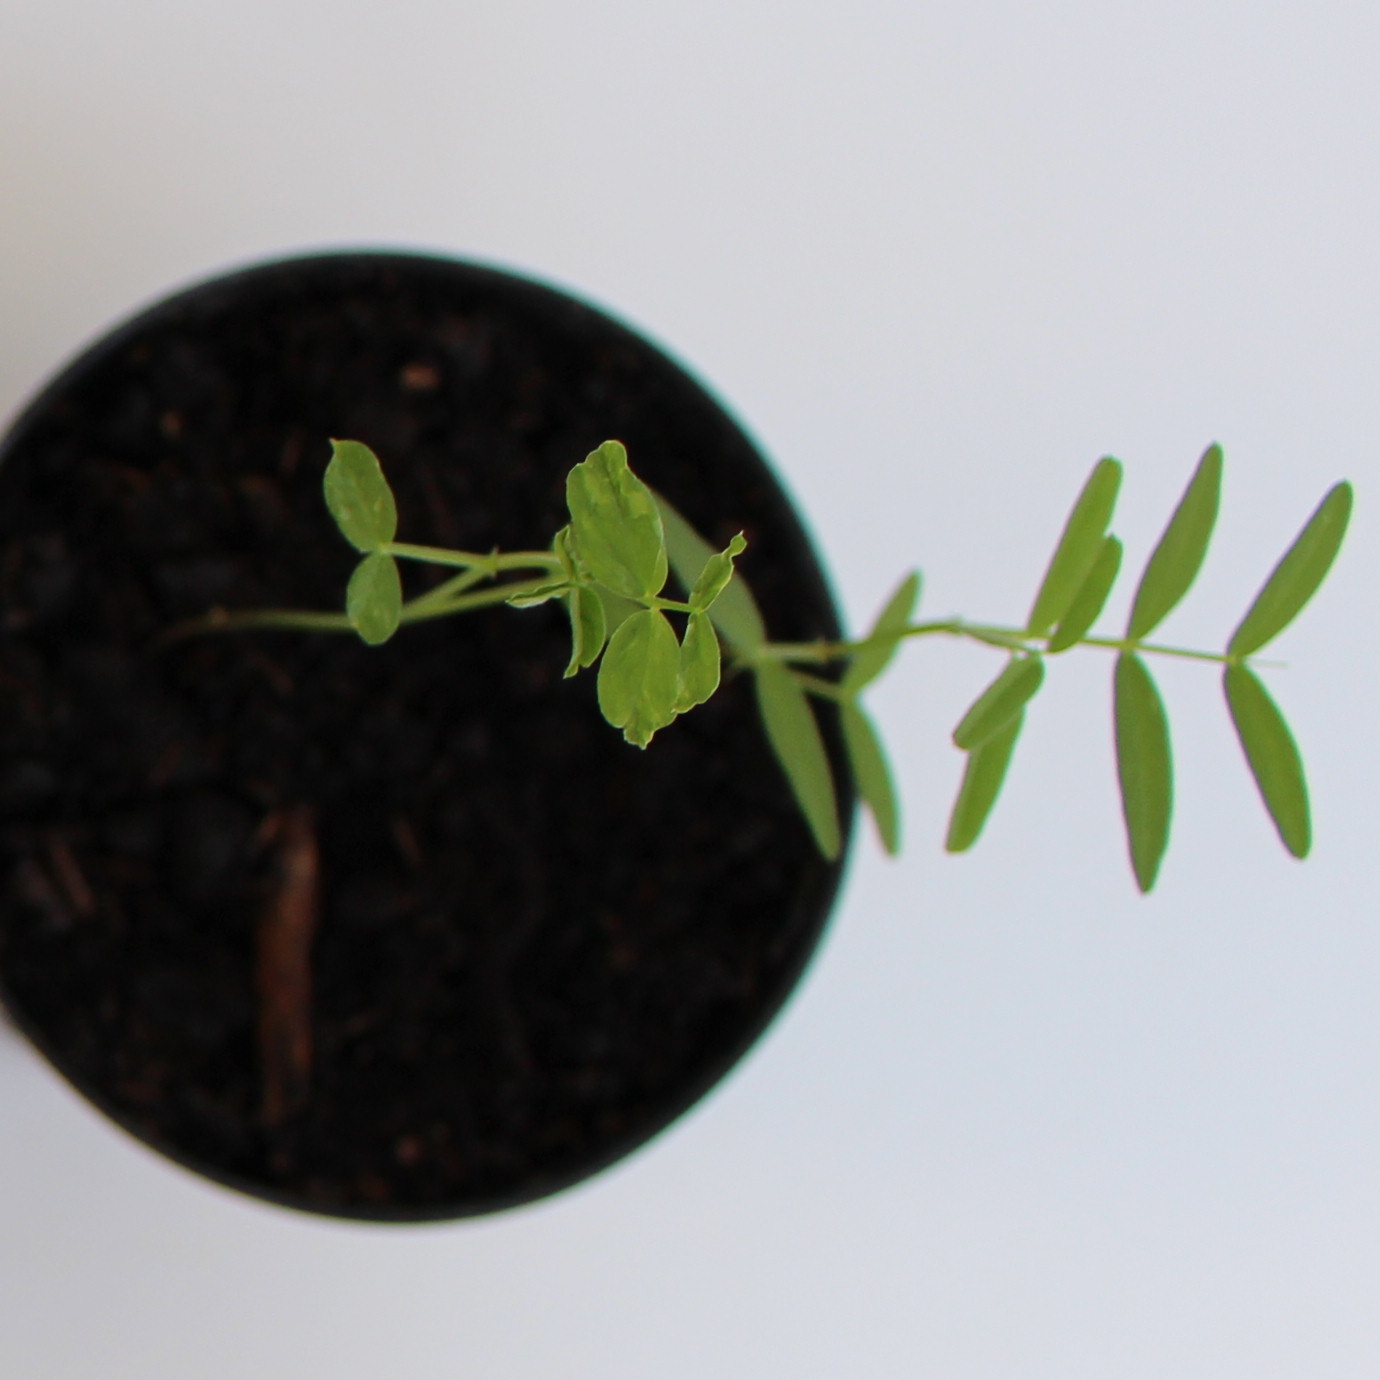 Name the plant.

Vicia sativa
